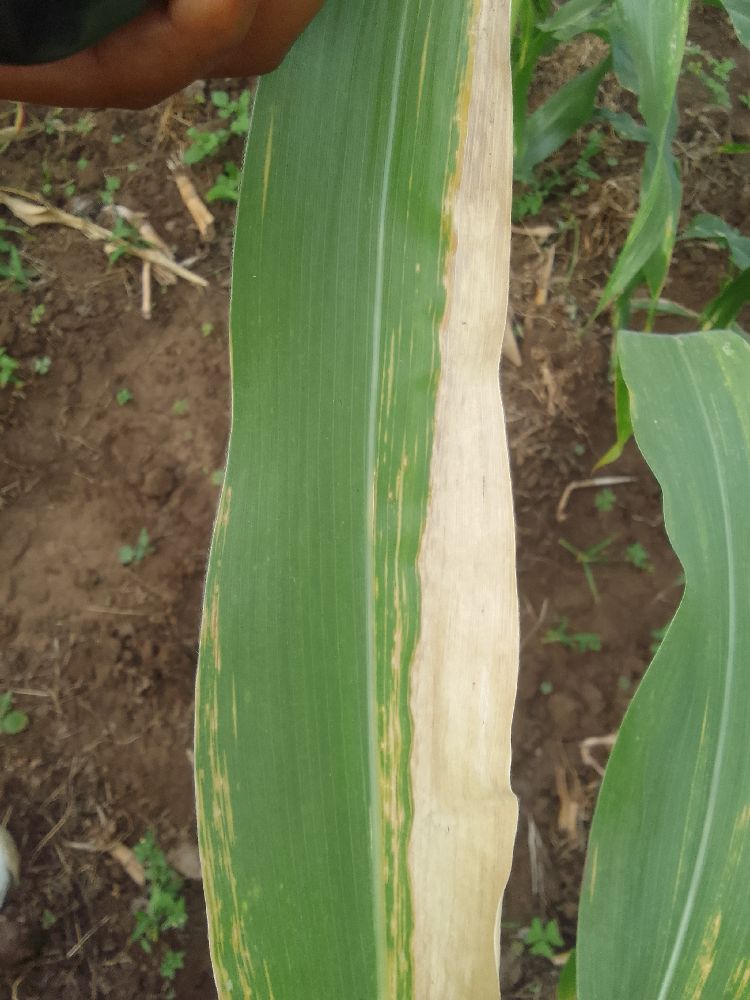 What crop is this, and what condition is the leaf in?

maize, maize lethal necrosis
